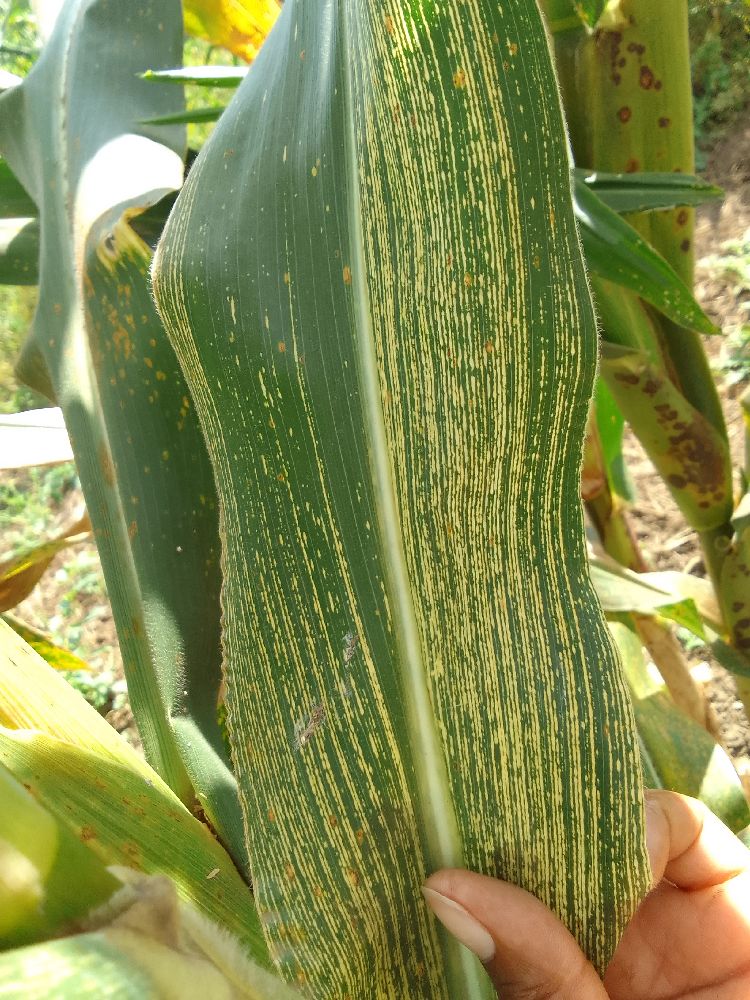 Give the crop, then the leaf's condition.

maize, maize streak virus
